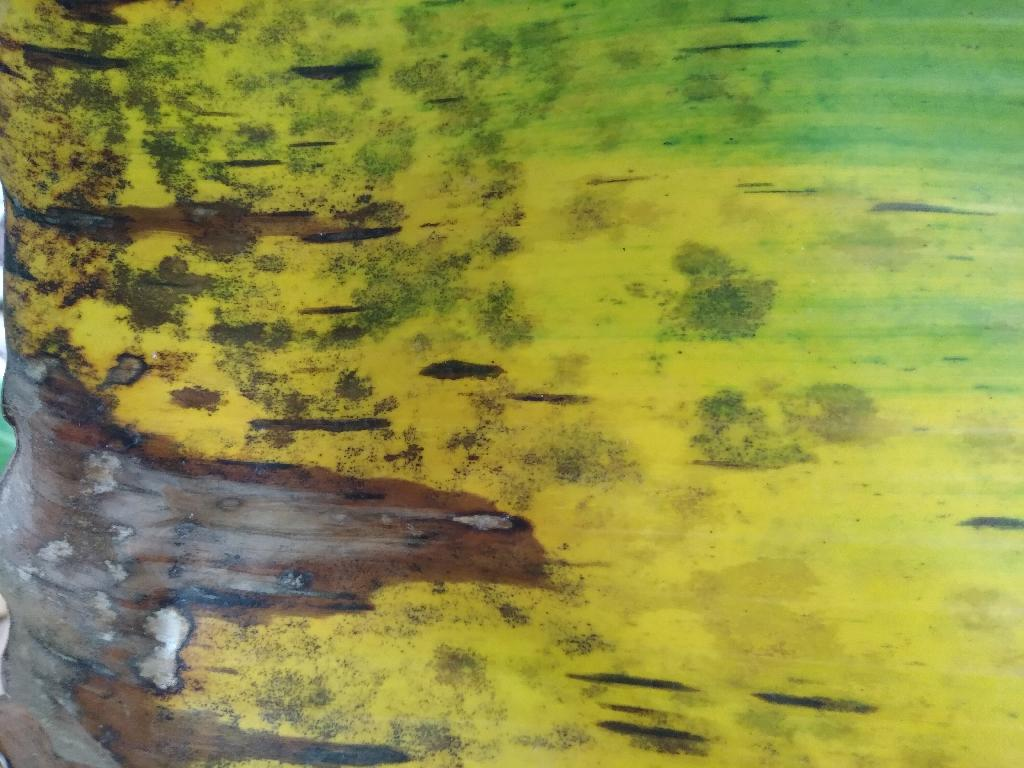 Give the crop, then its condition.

banana, black sigatoka
